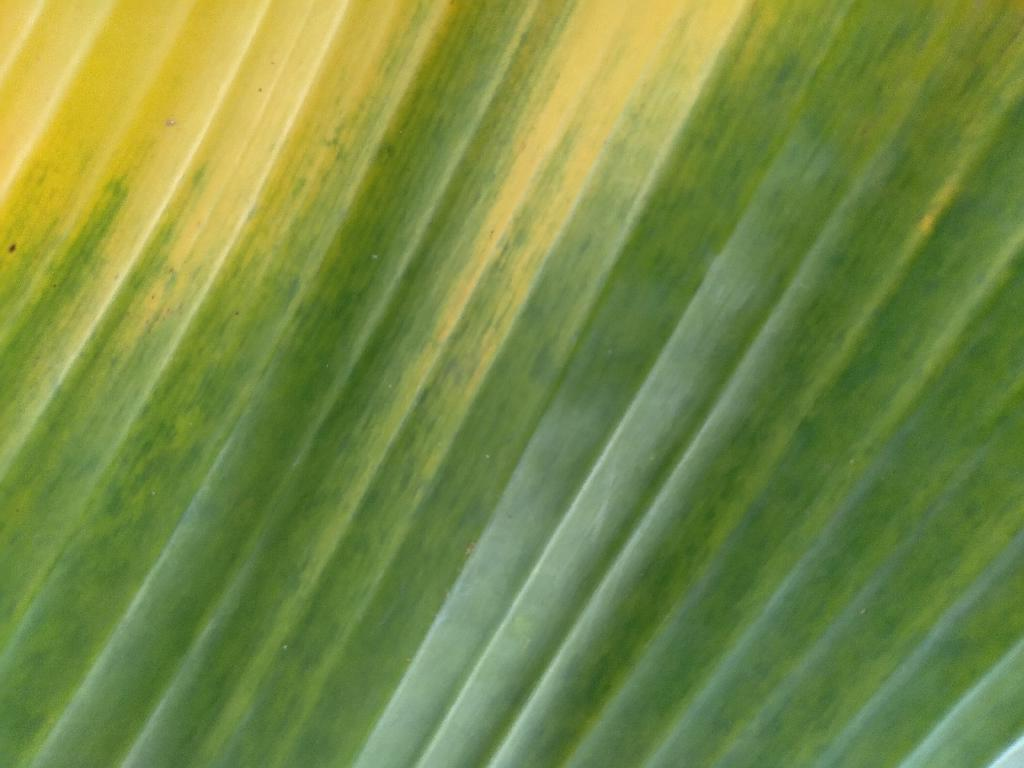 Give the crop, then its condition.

banana, fusarium wilt race 1
